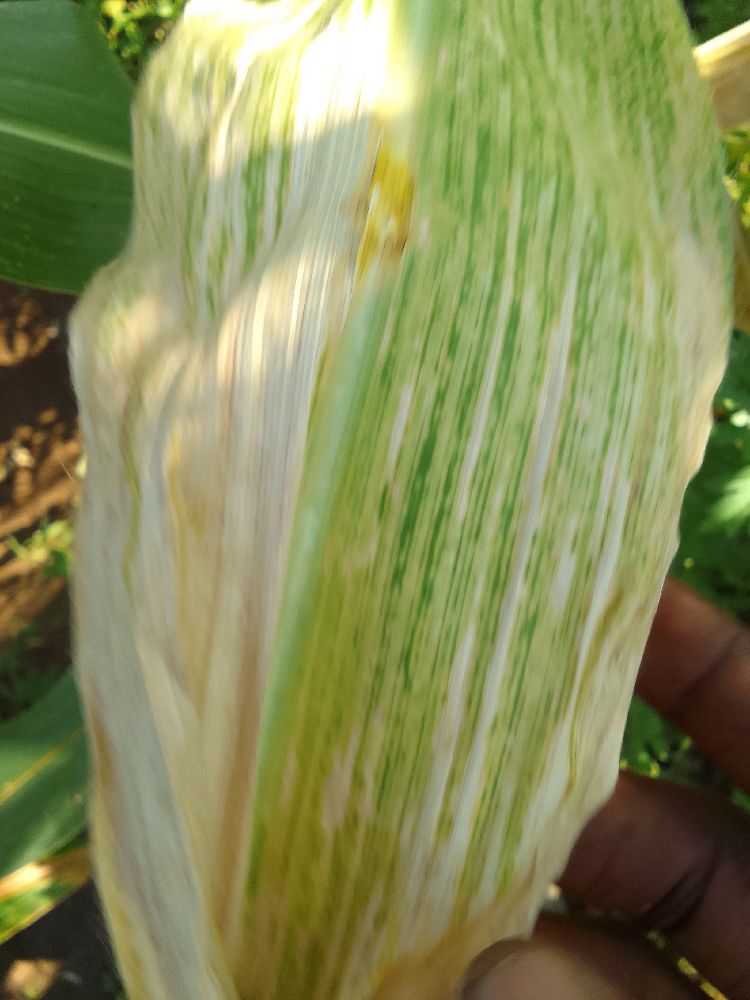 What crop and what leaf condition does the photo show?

maize, maize lethal necrosis
